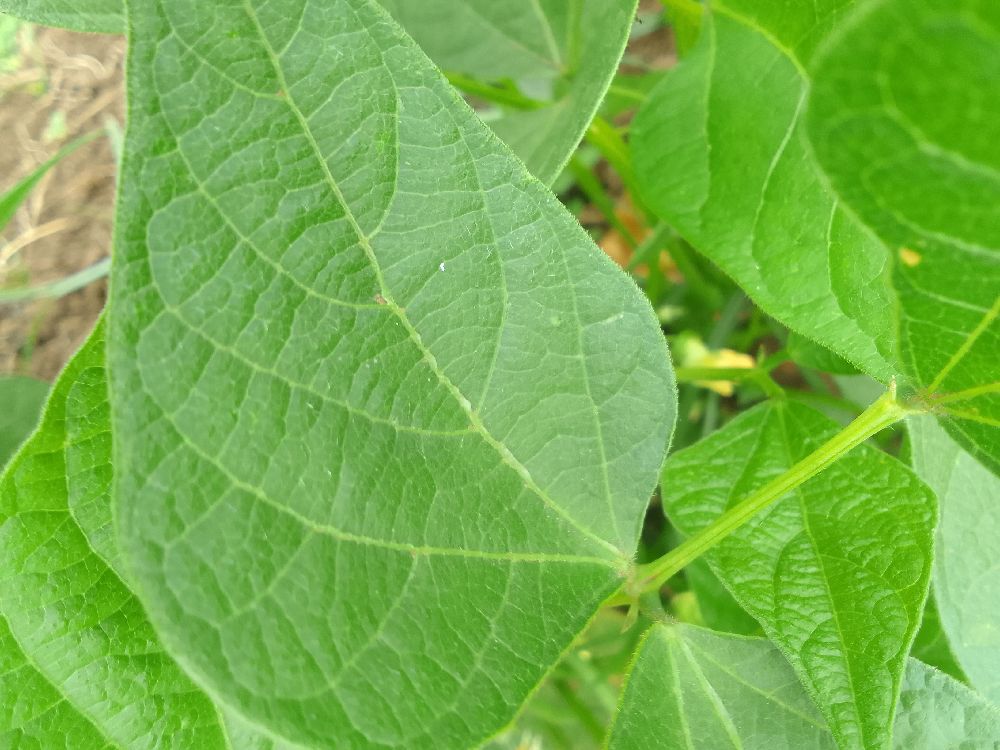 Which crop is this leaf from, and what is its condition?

common bean, healthy
